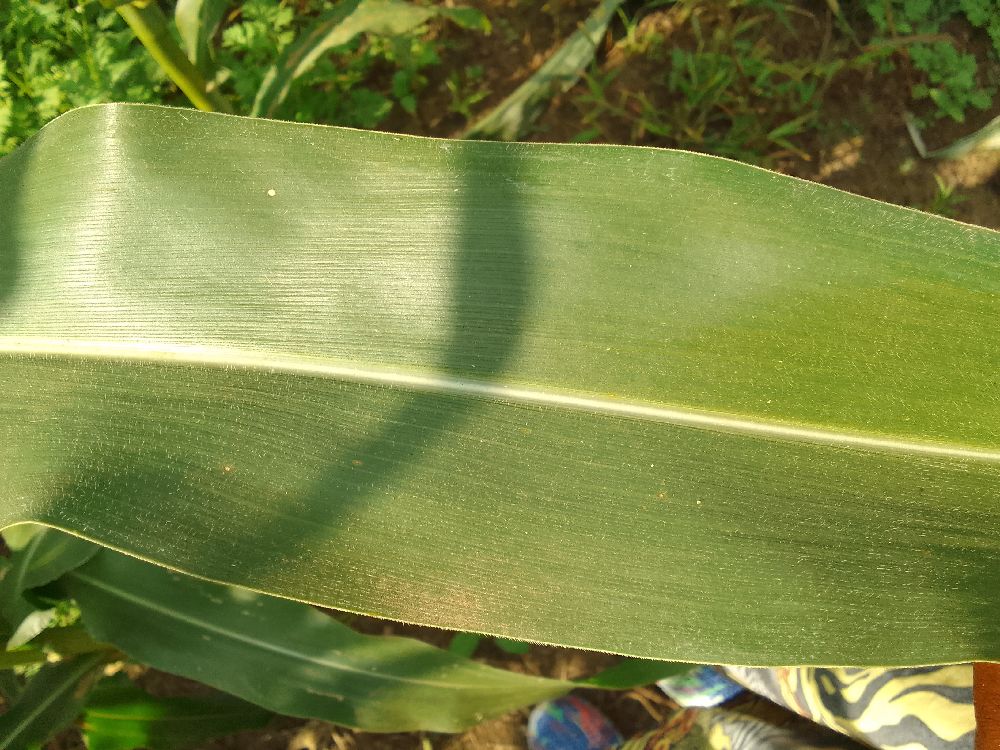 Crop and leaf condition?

maize, healthy
